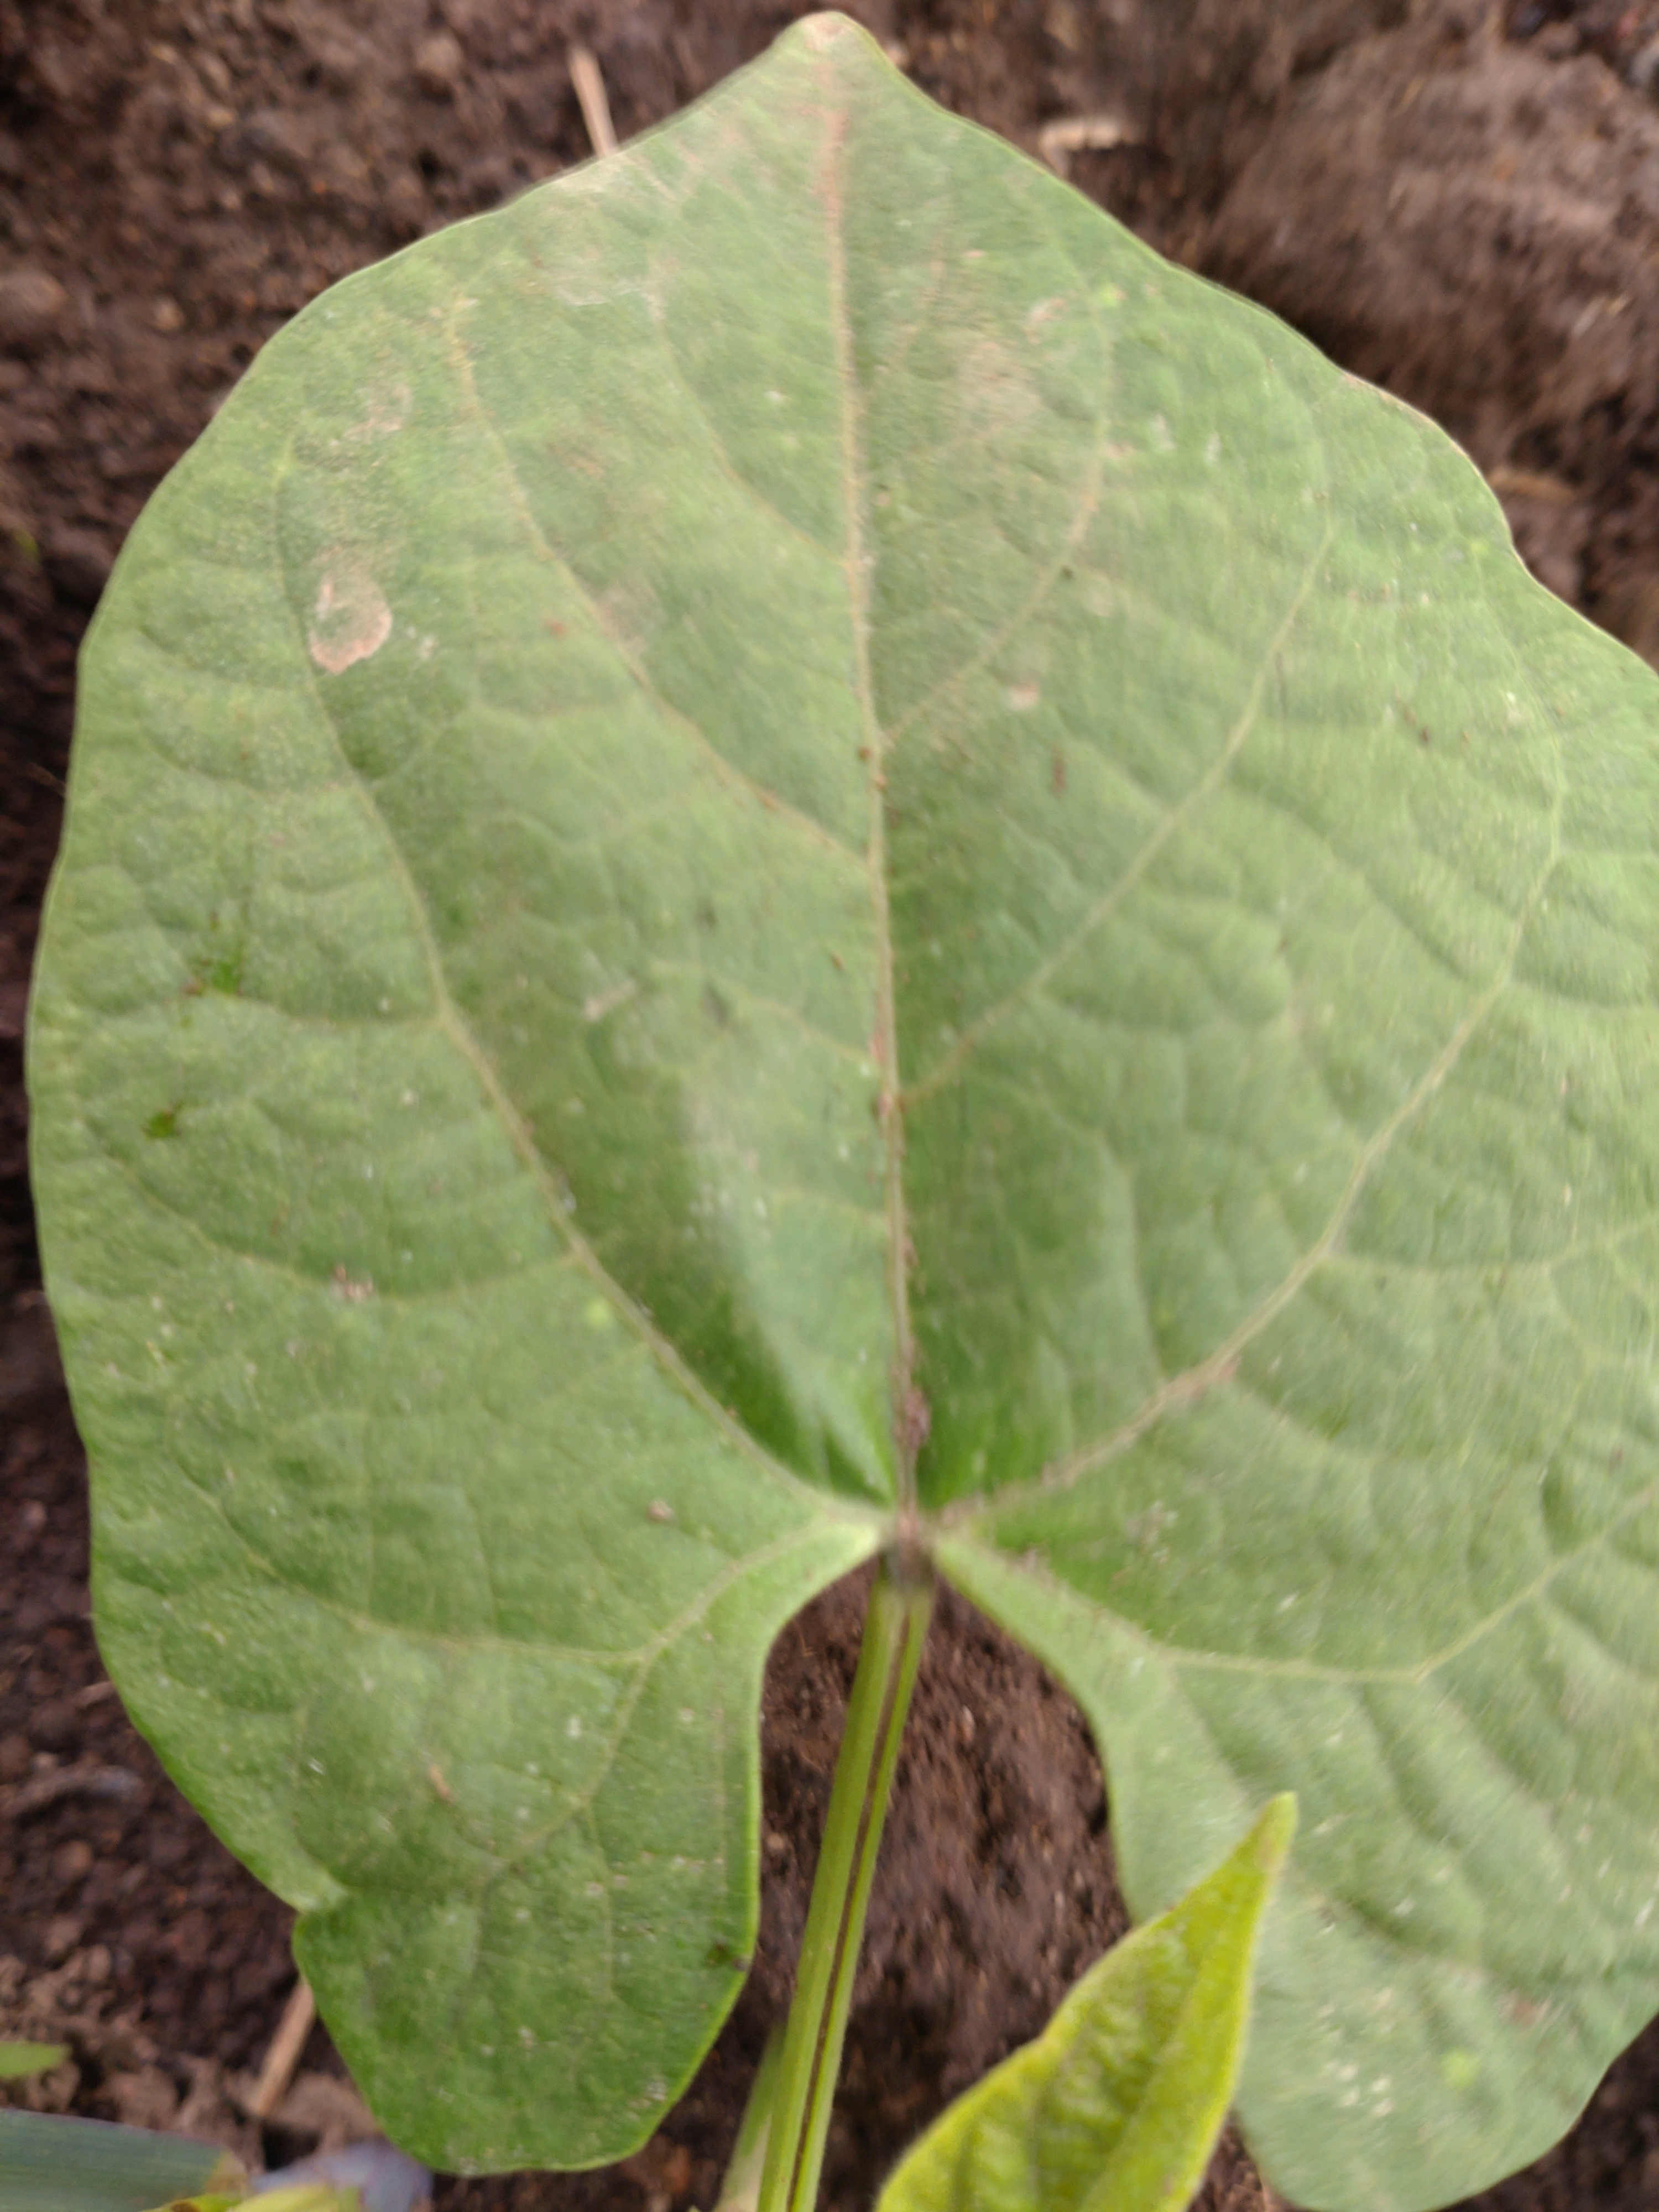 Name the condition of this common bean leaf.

healthy
